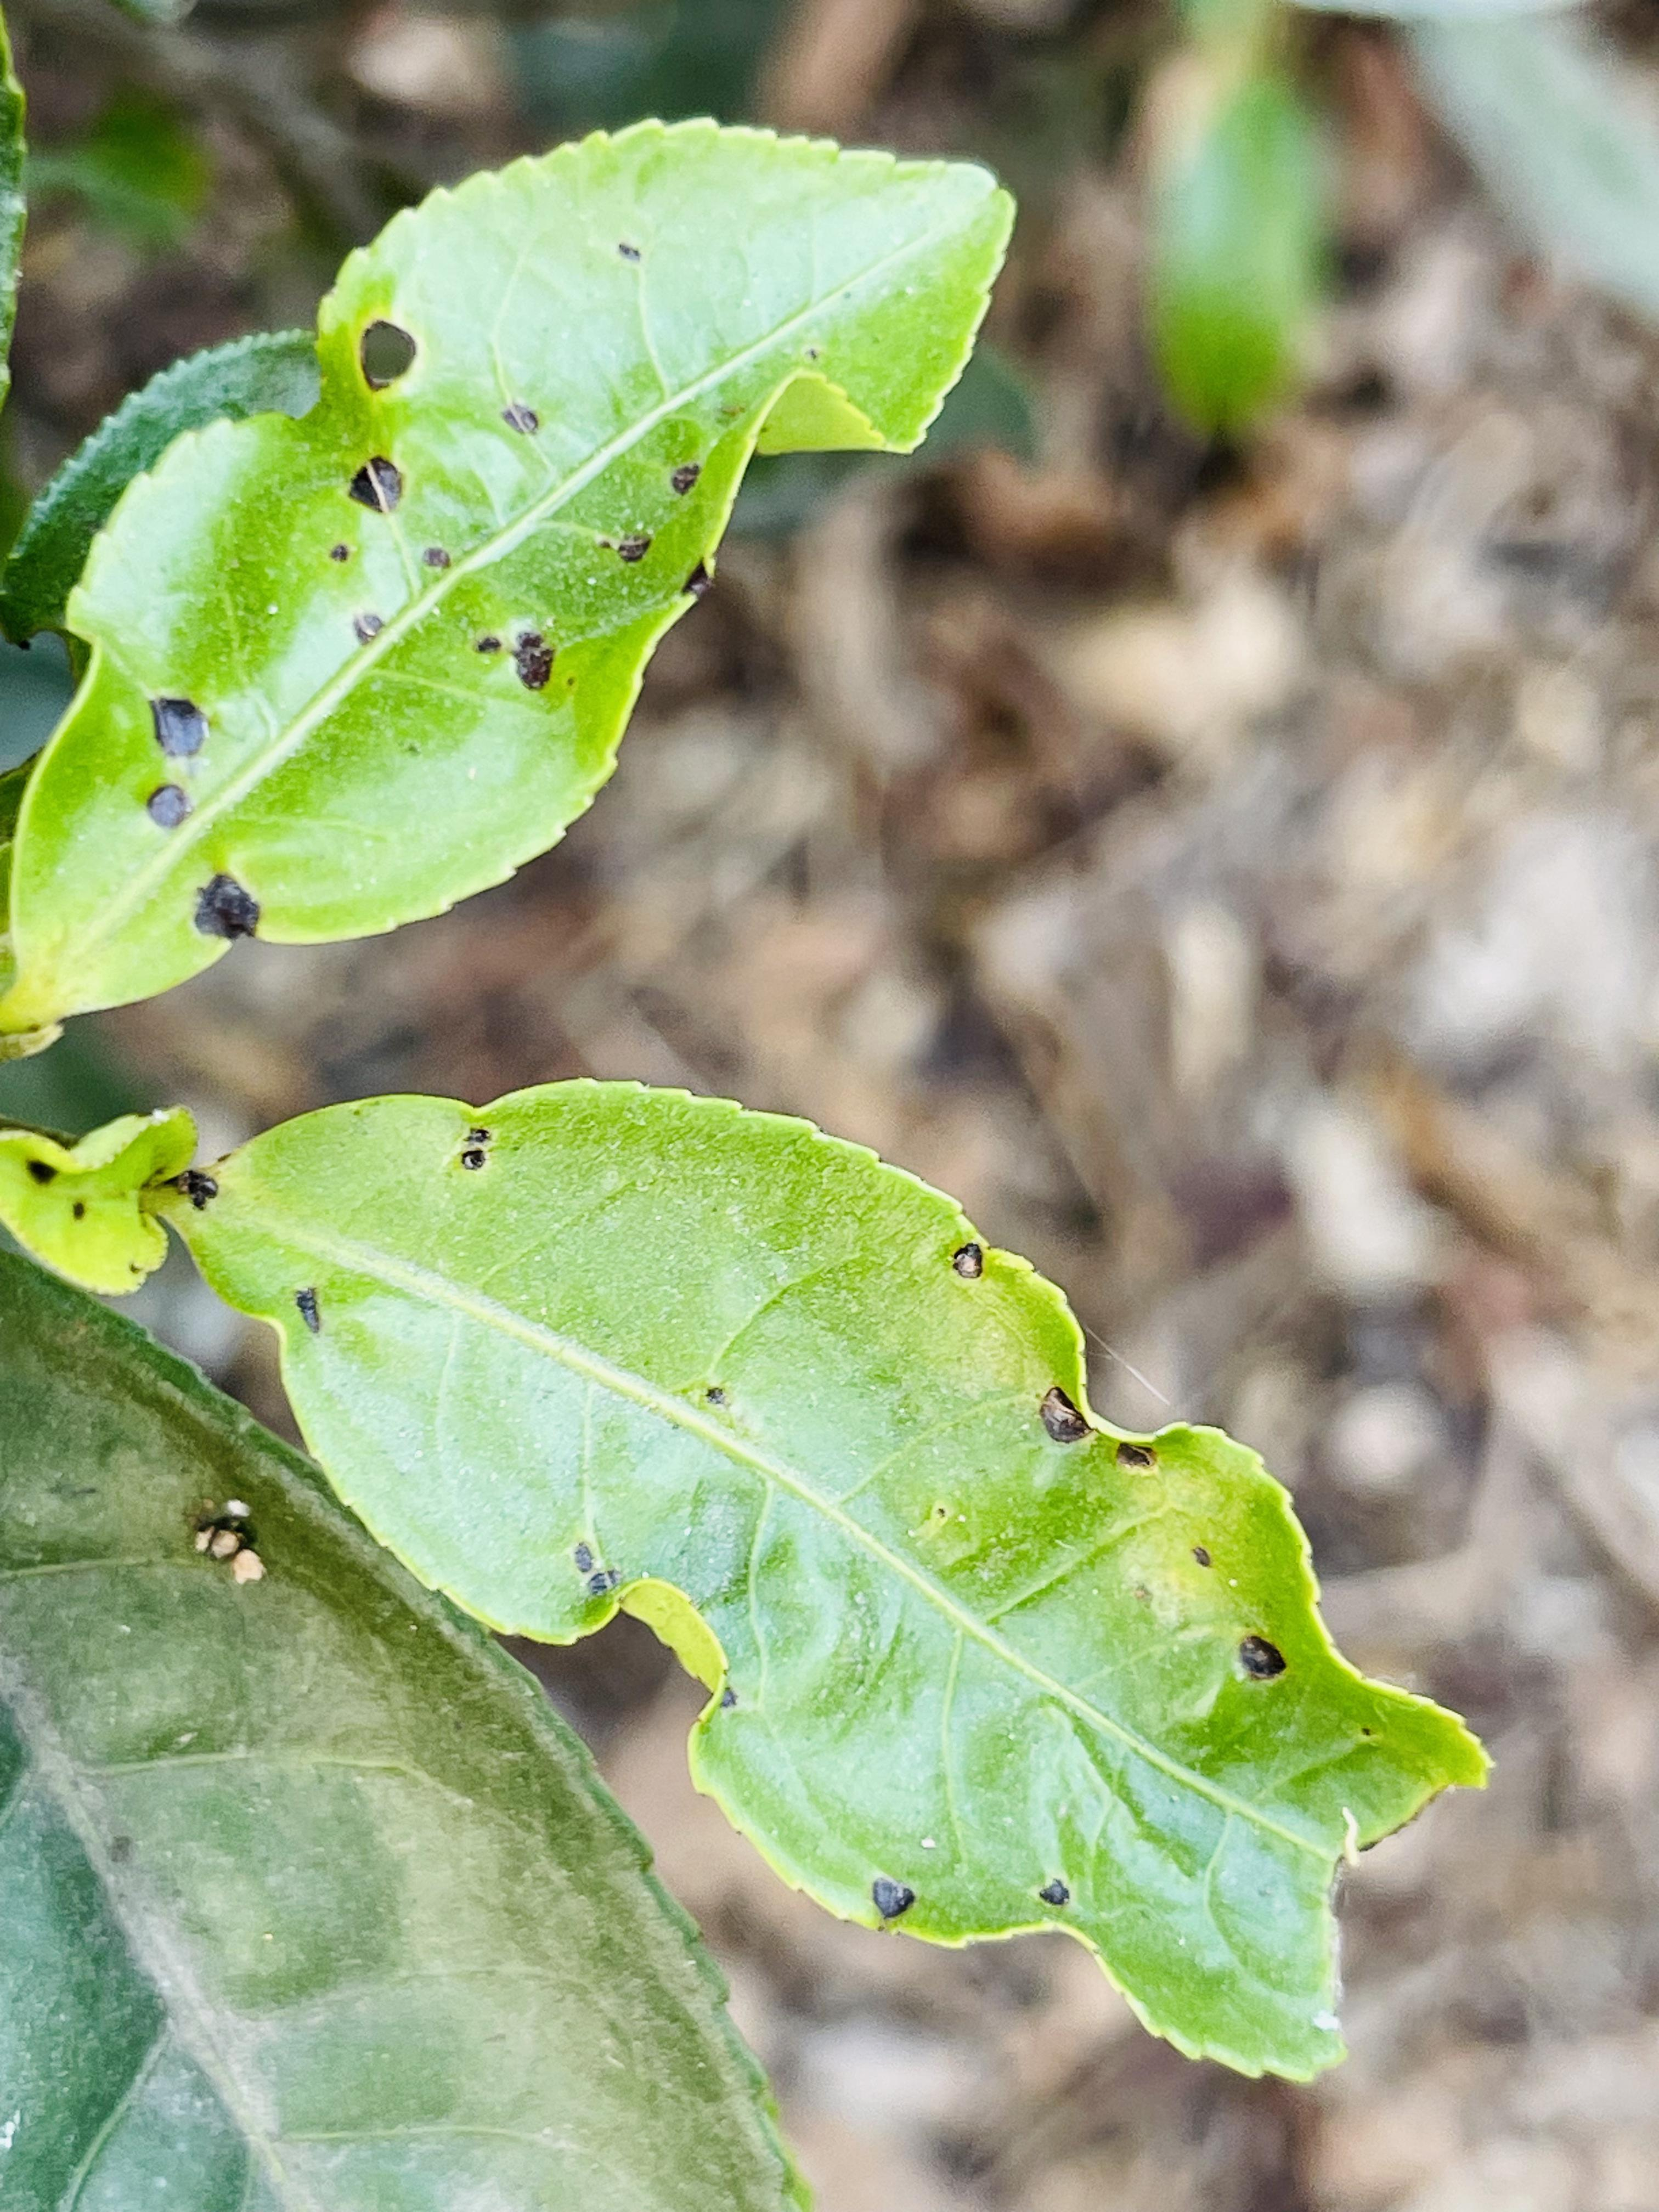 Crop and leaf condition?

tea, helopeltis
